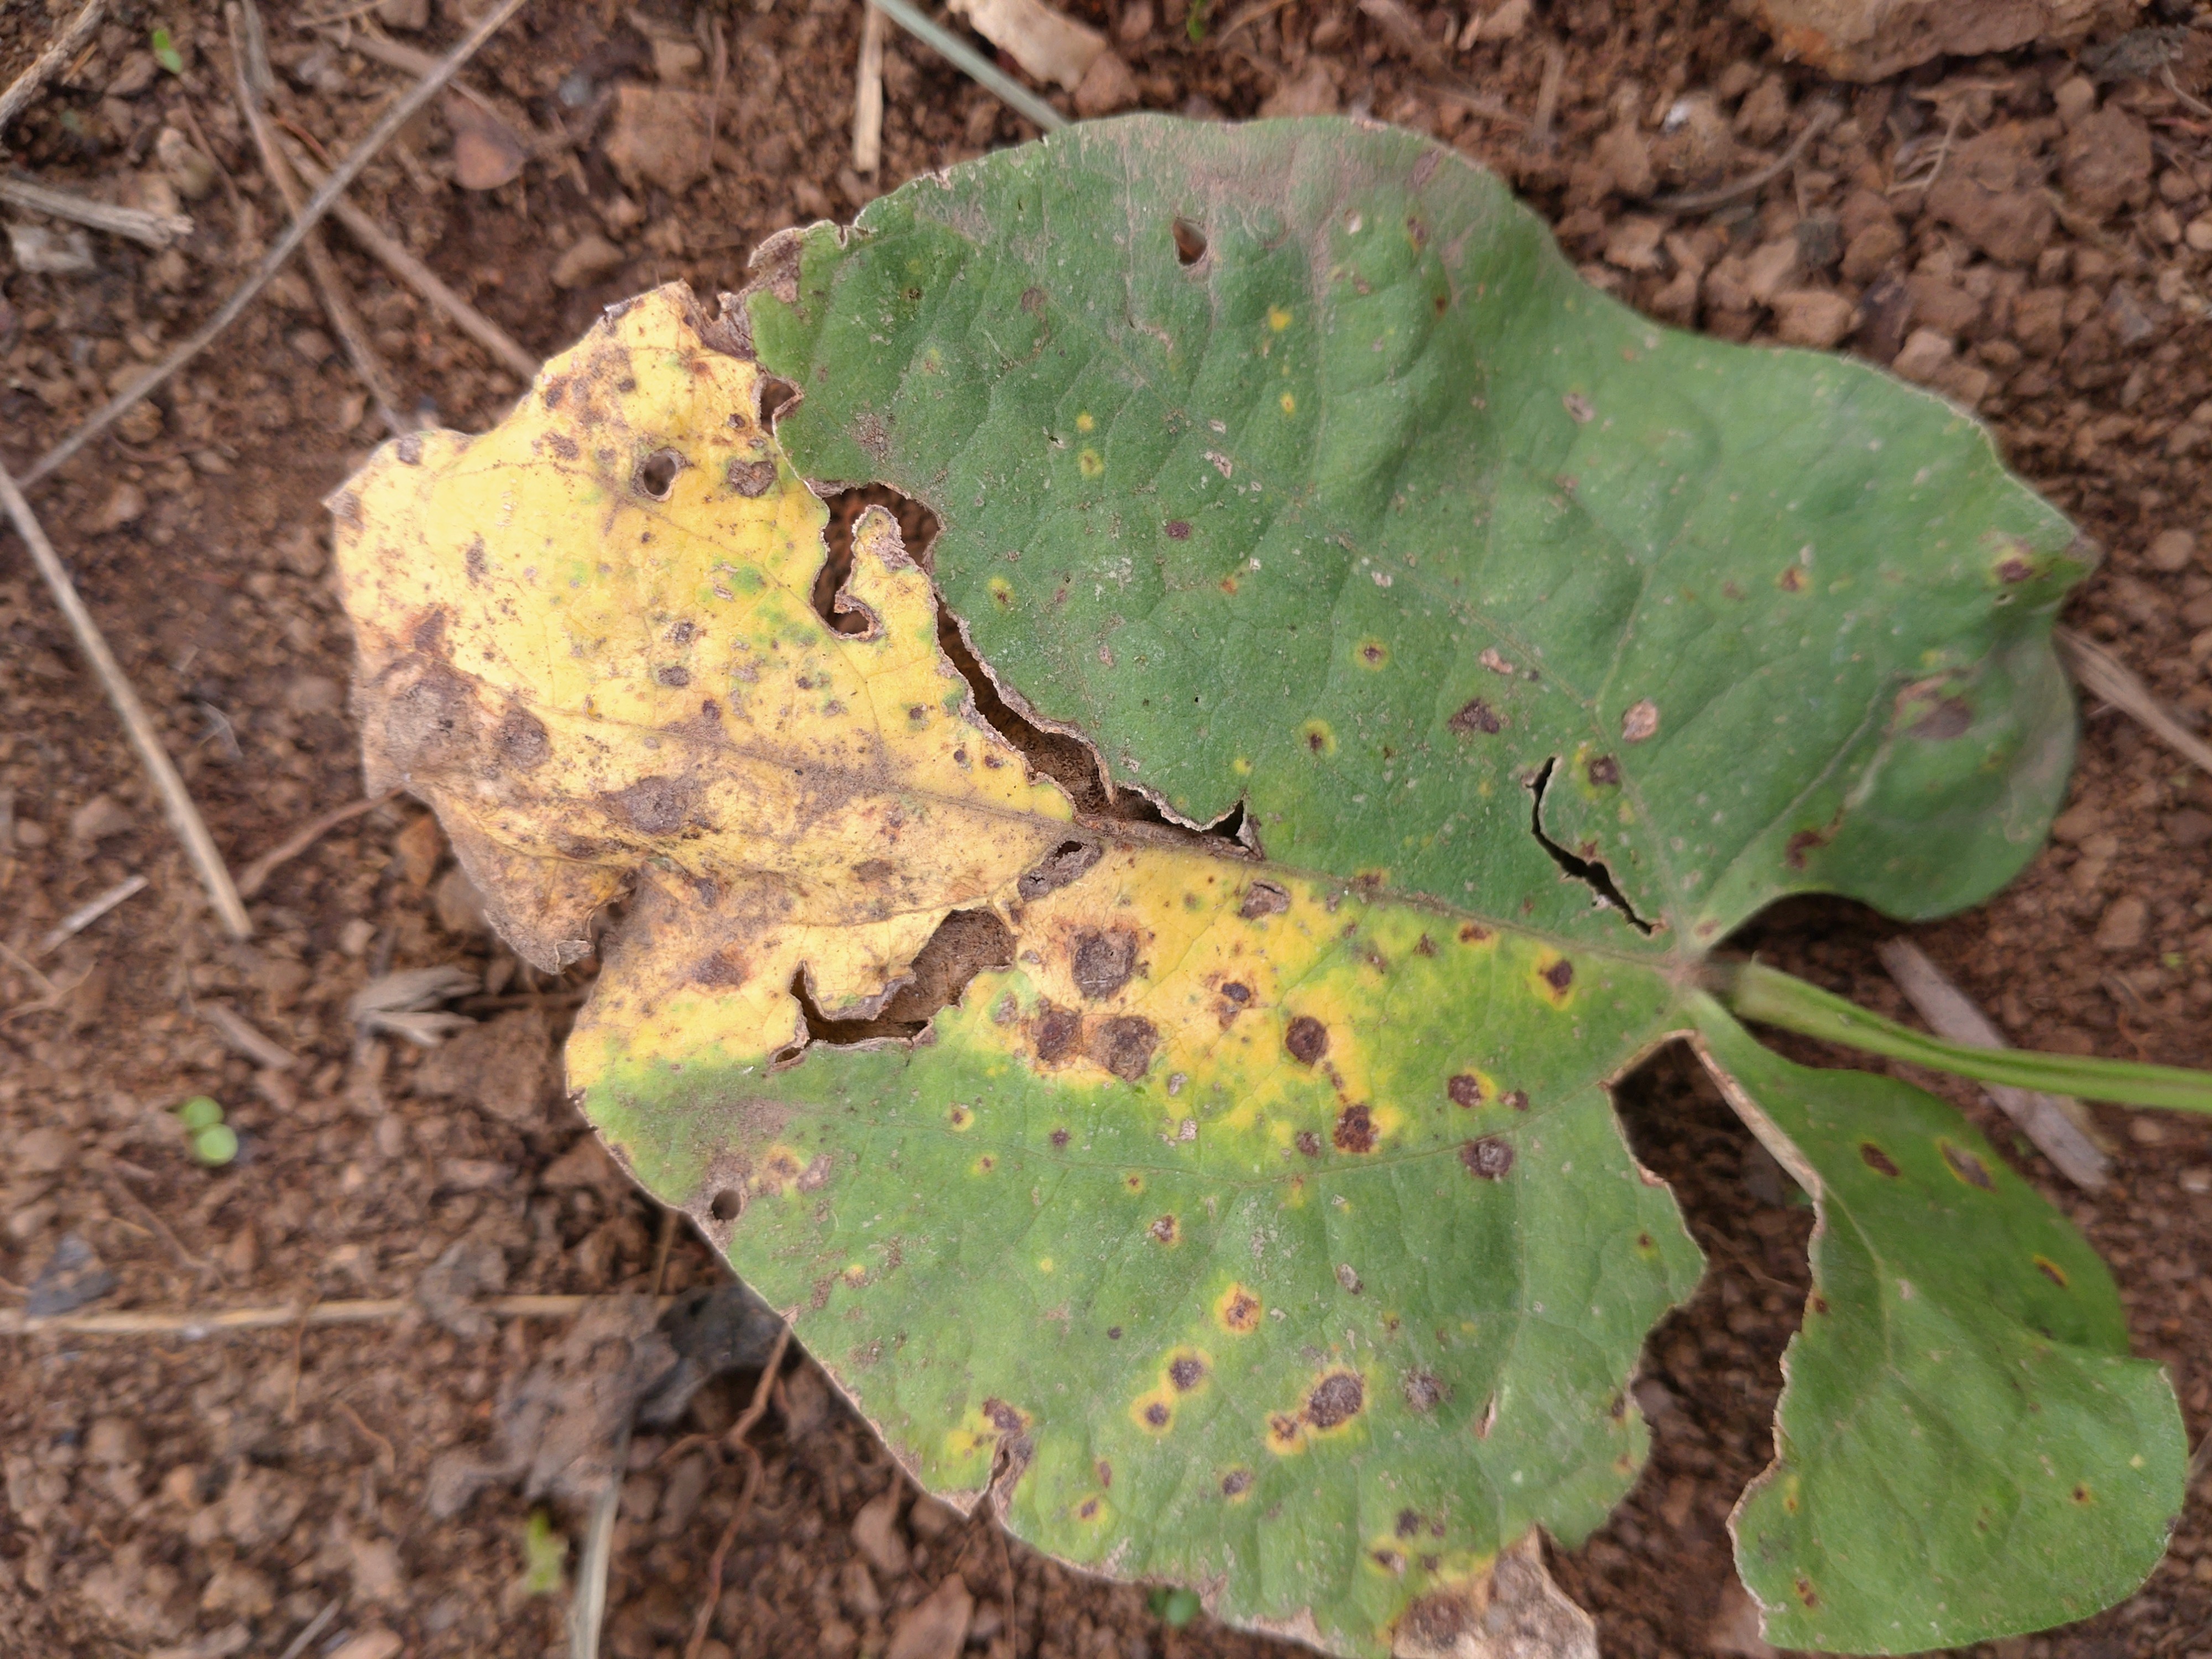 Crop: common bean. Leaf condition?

rust
